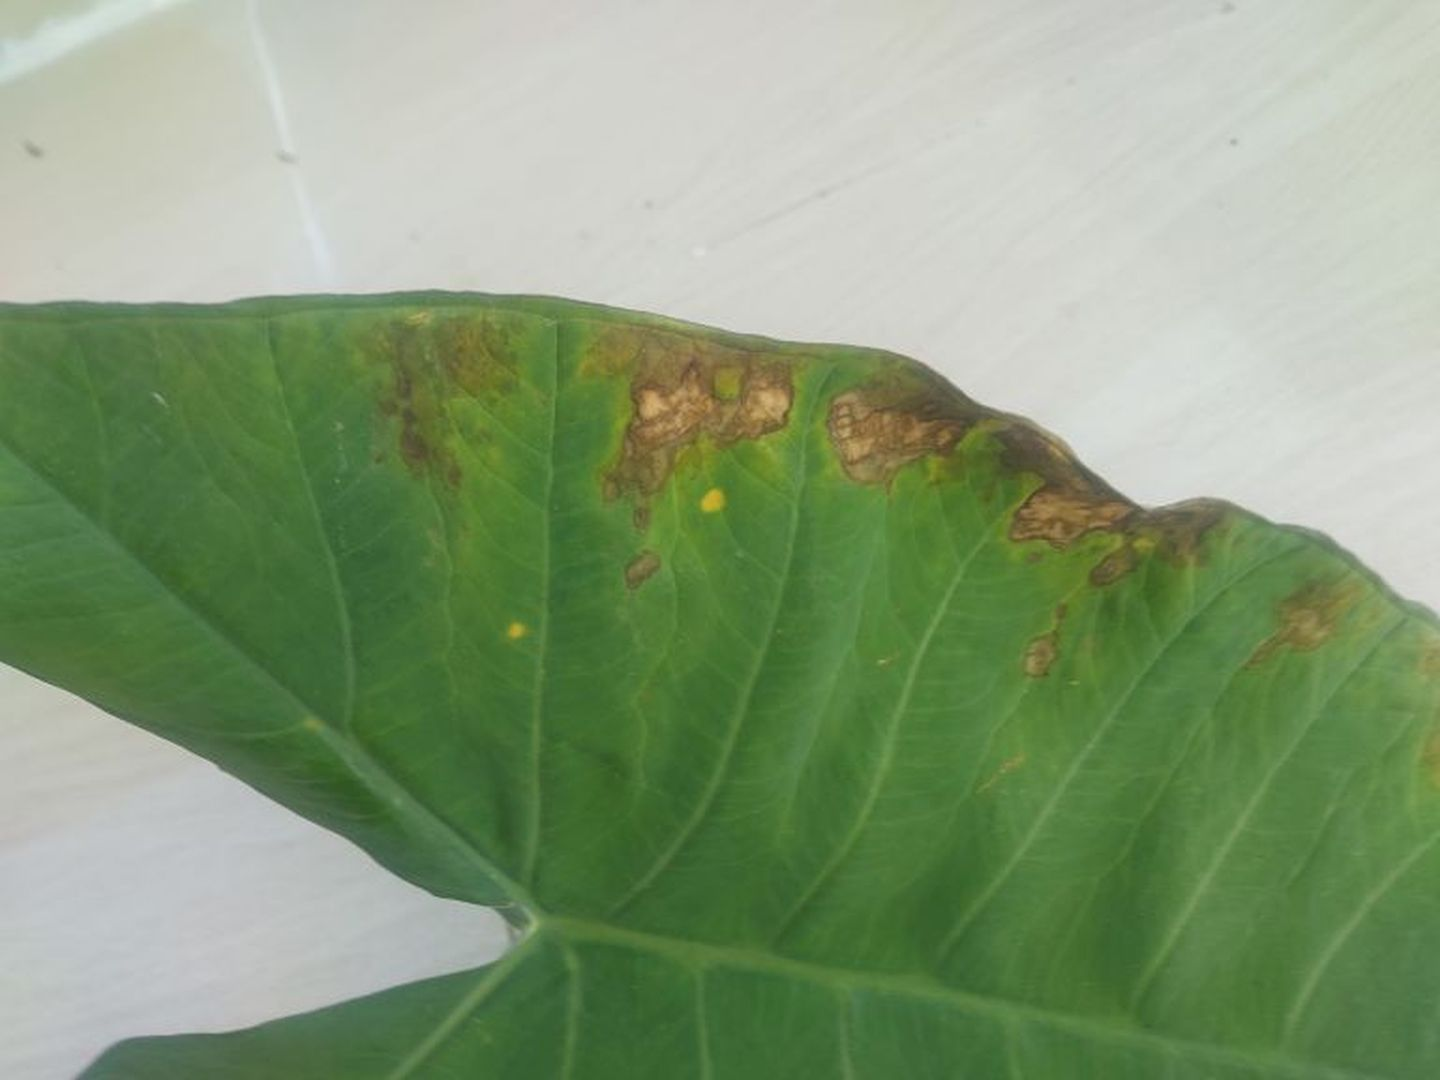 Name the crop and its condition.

taro, leaf blight
